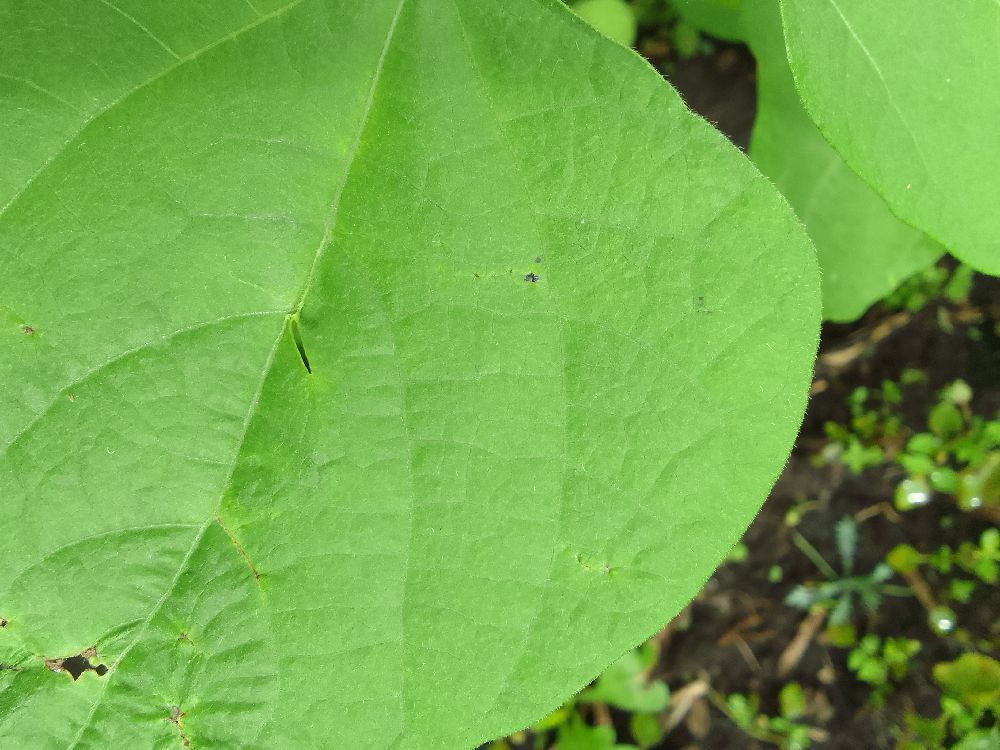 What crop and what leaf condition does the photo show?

common bean, healthy
